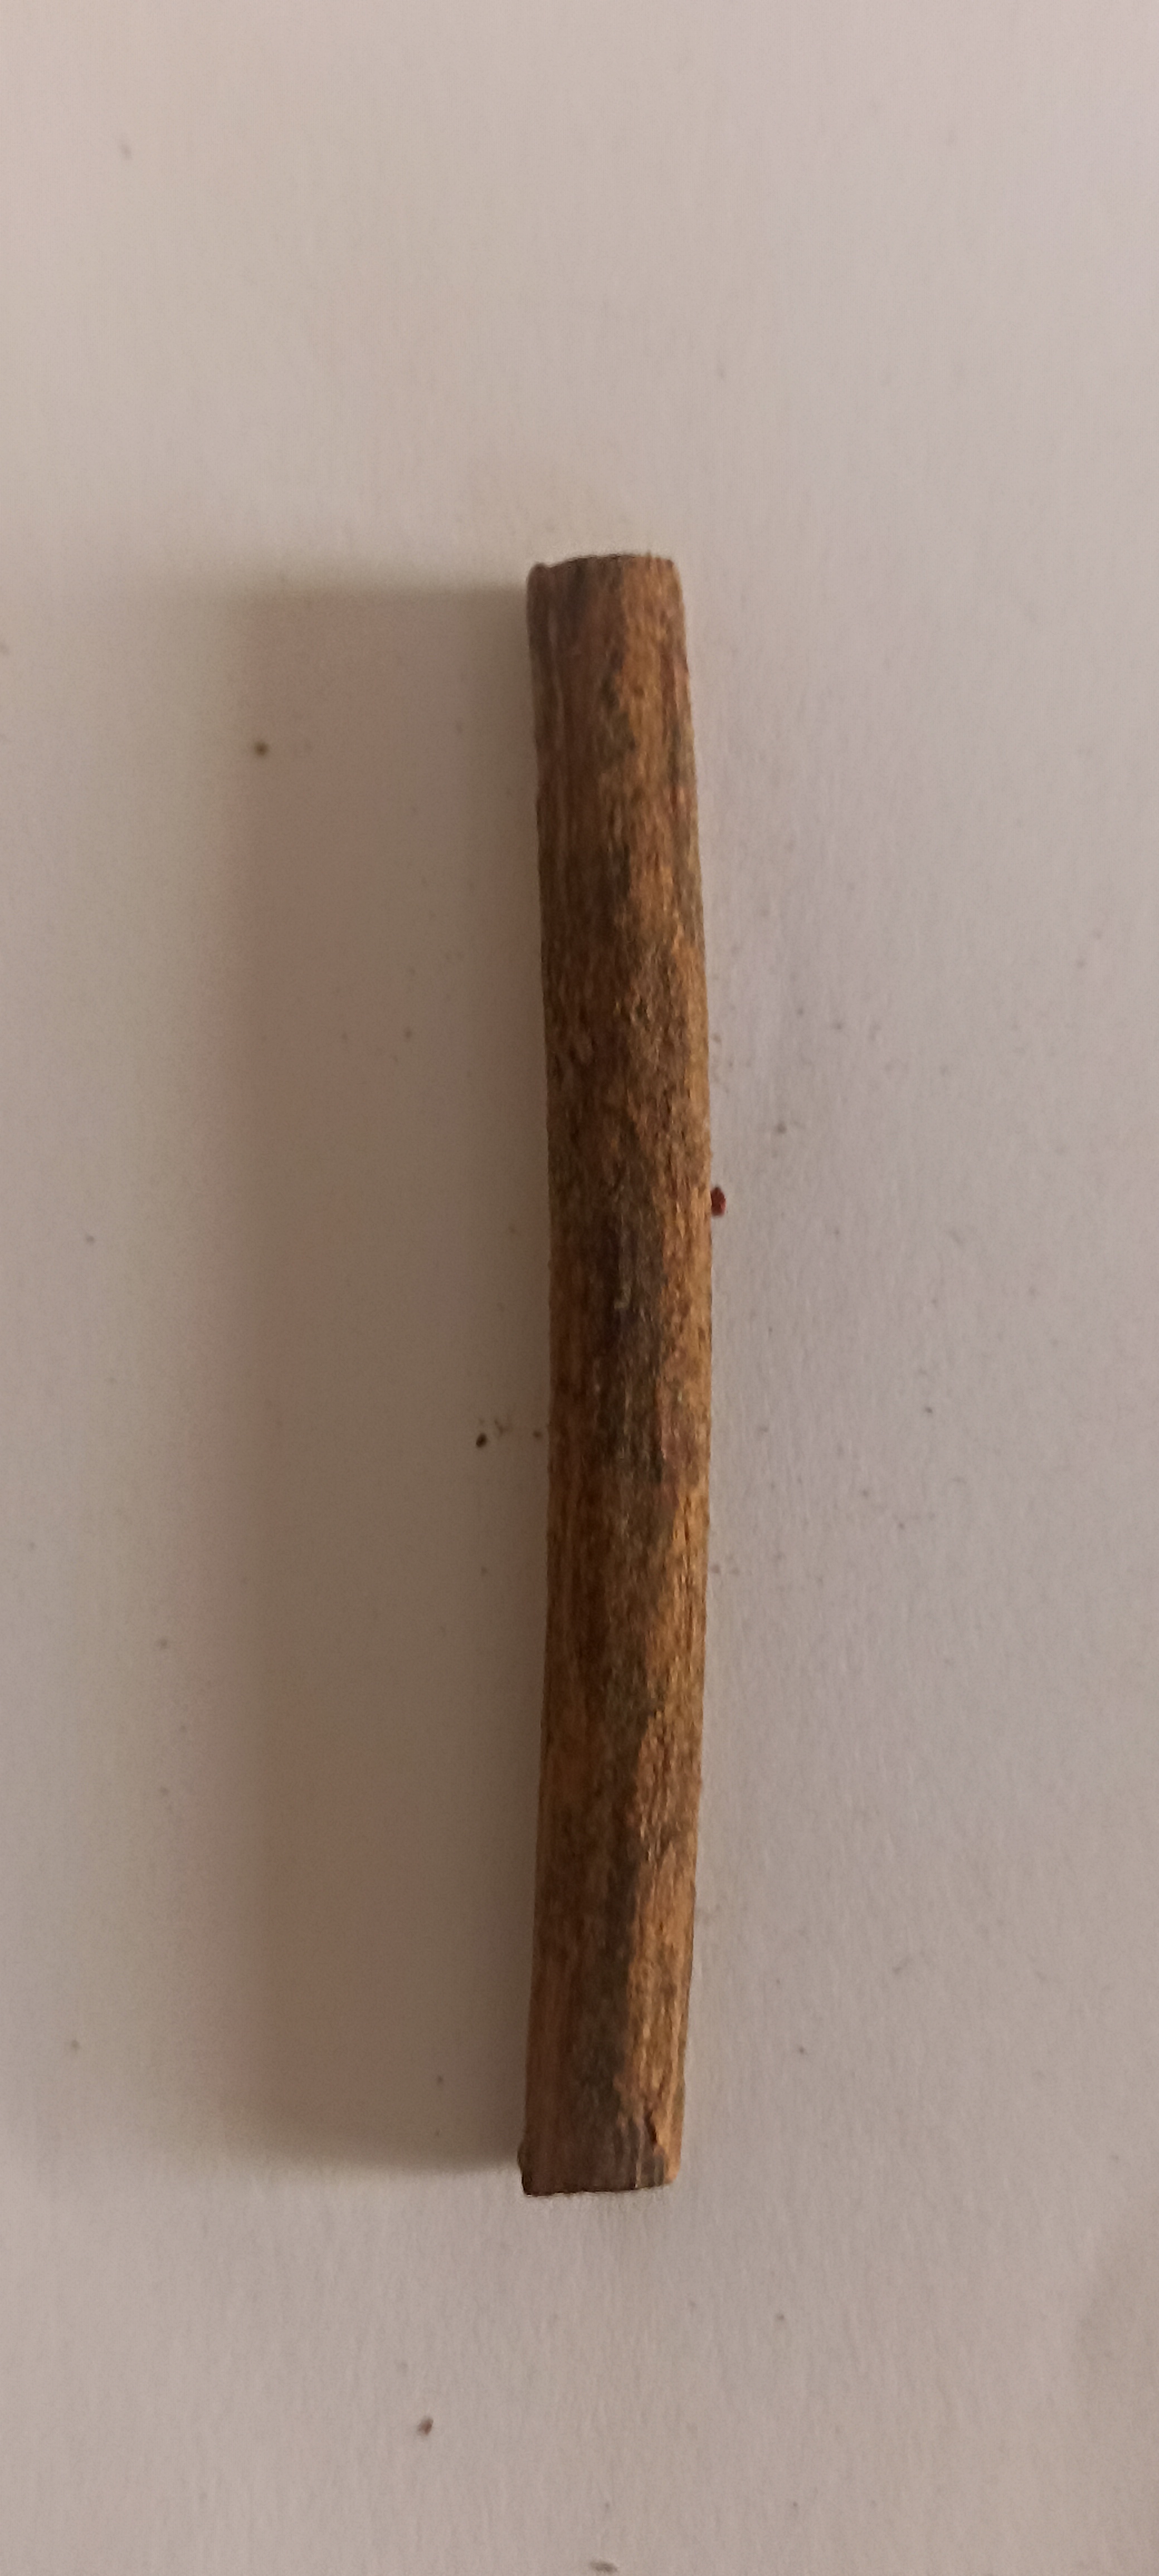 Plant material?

manjistha
